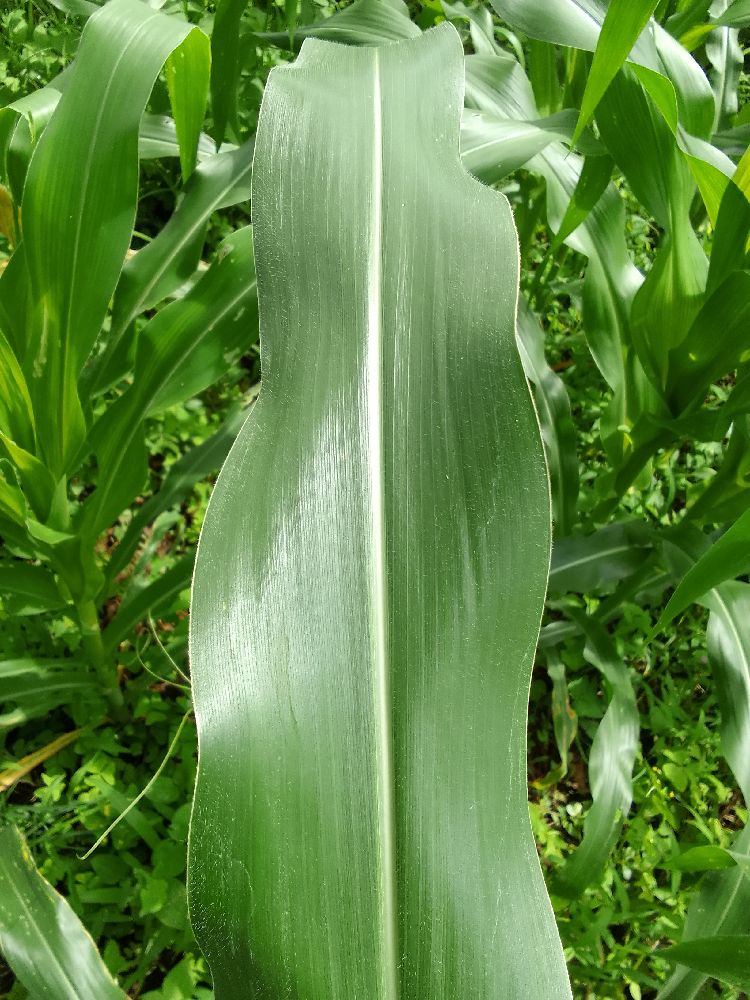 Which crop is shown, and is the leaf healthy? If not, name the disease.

maize, healthy
